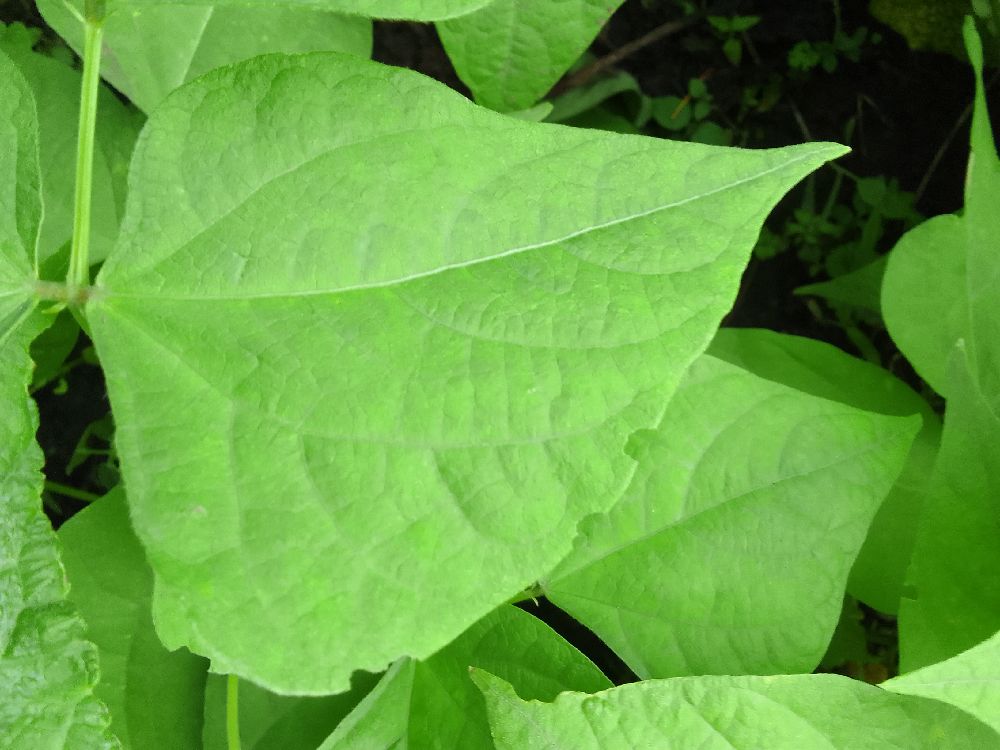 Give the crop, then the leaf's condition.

common bean, healthy
